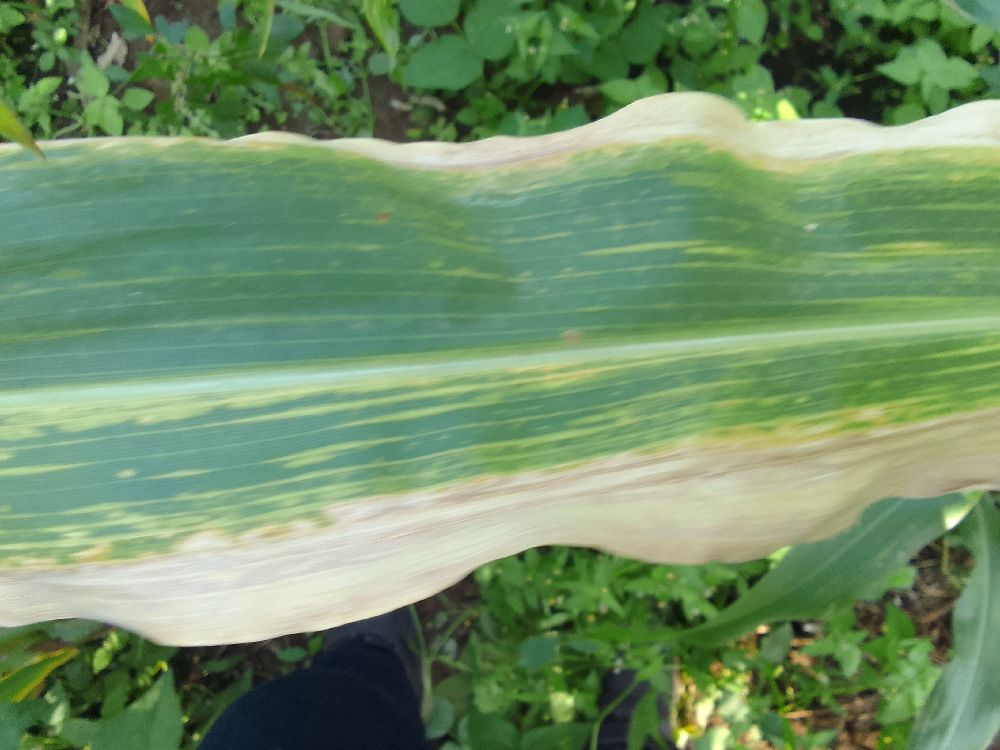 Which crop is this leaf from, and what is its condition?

maize, maize lethal necrosis
